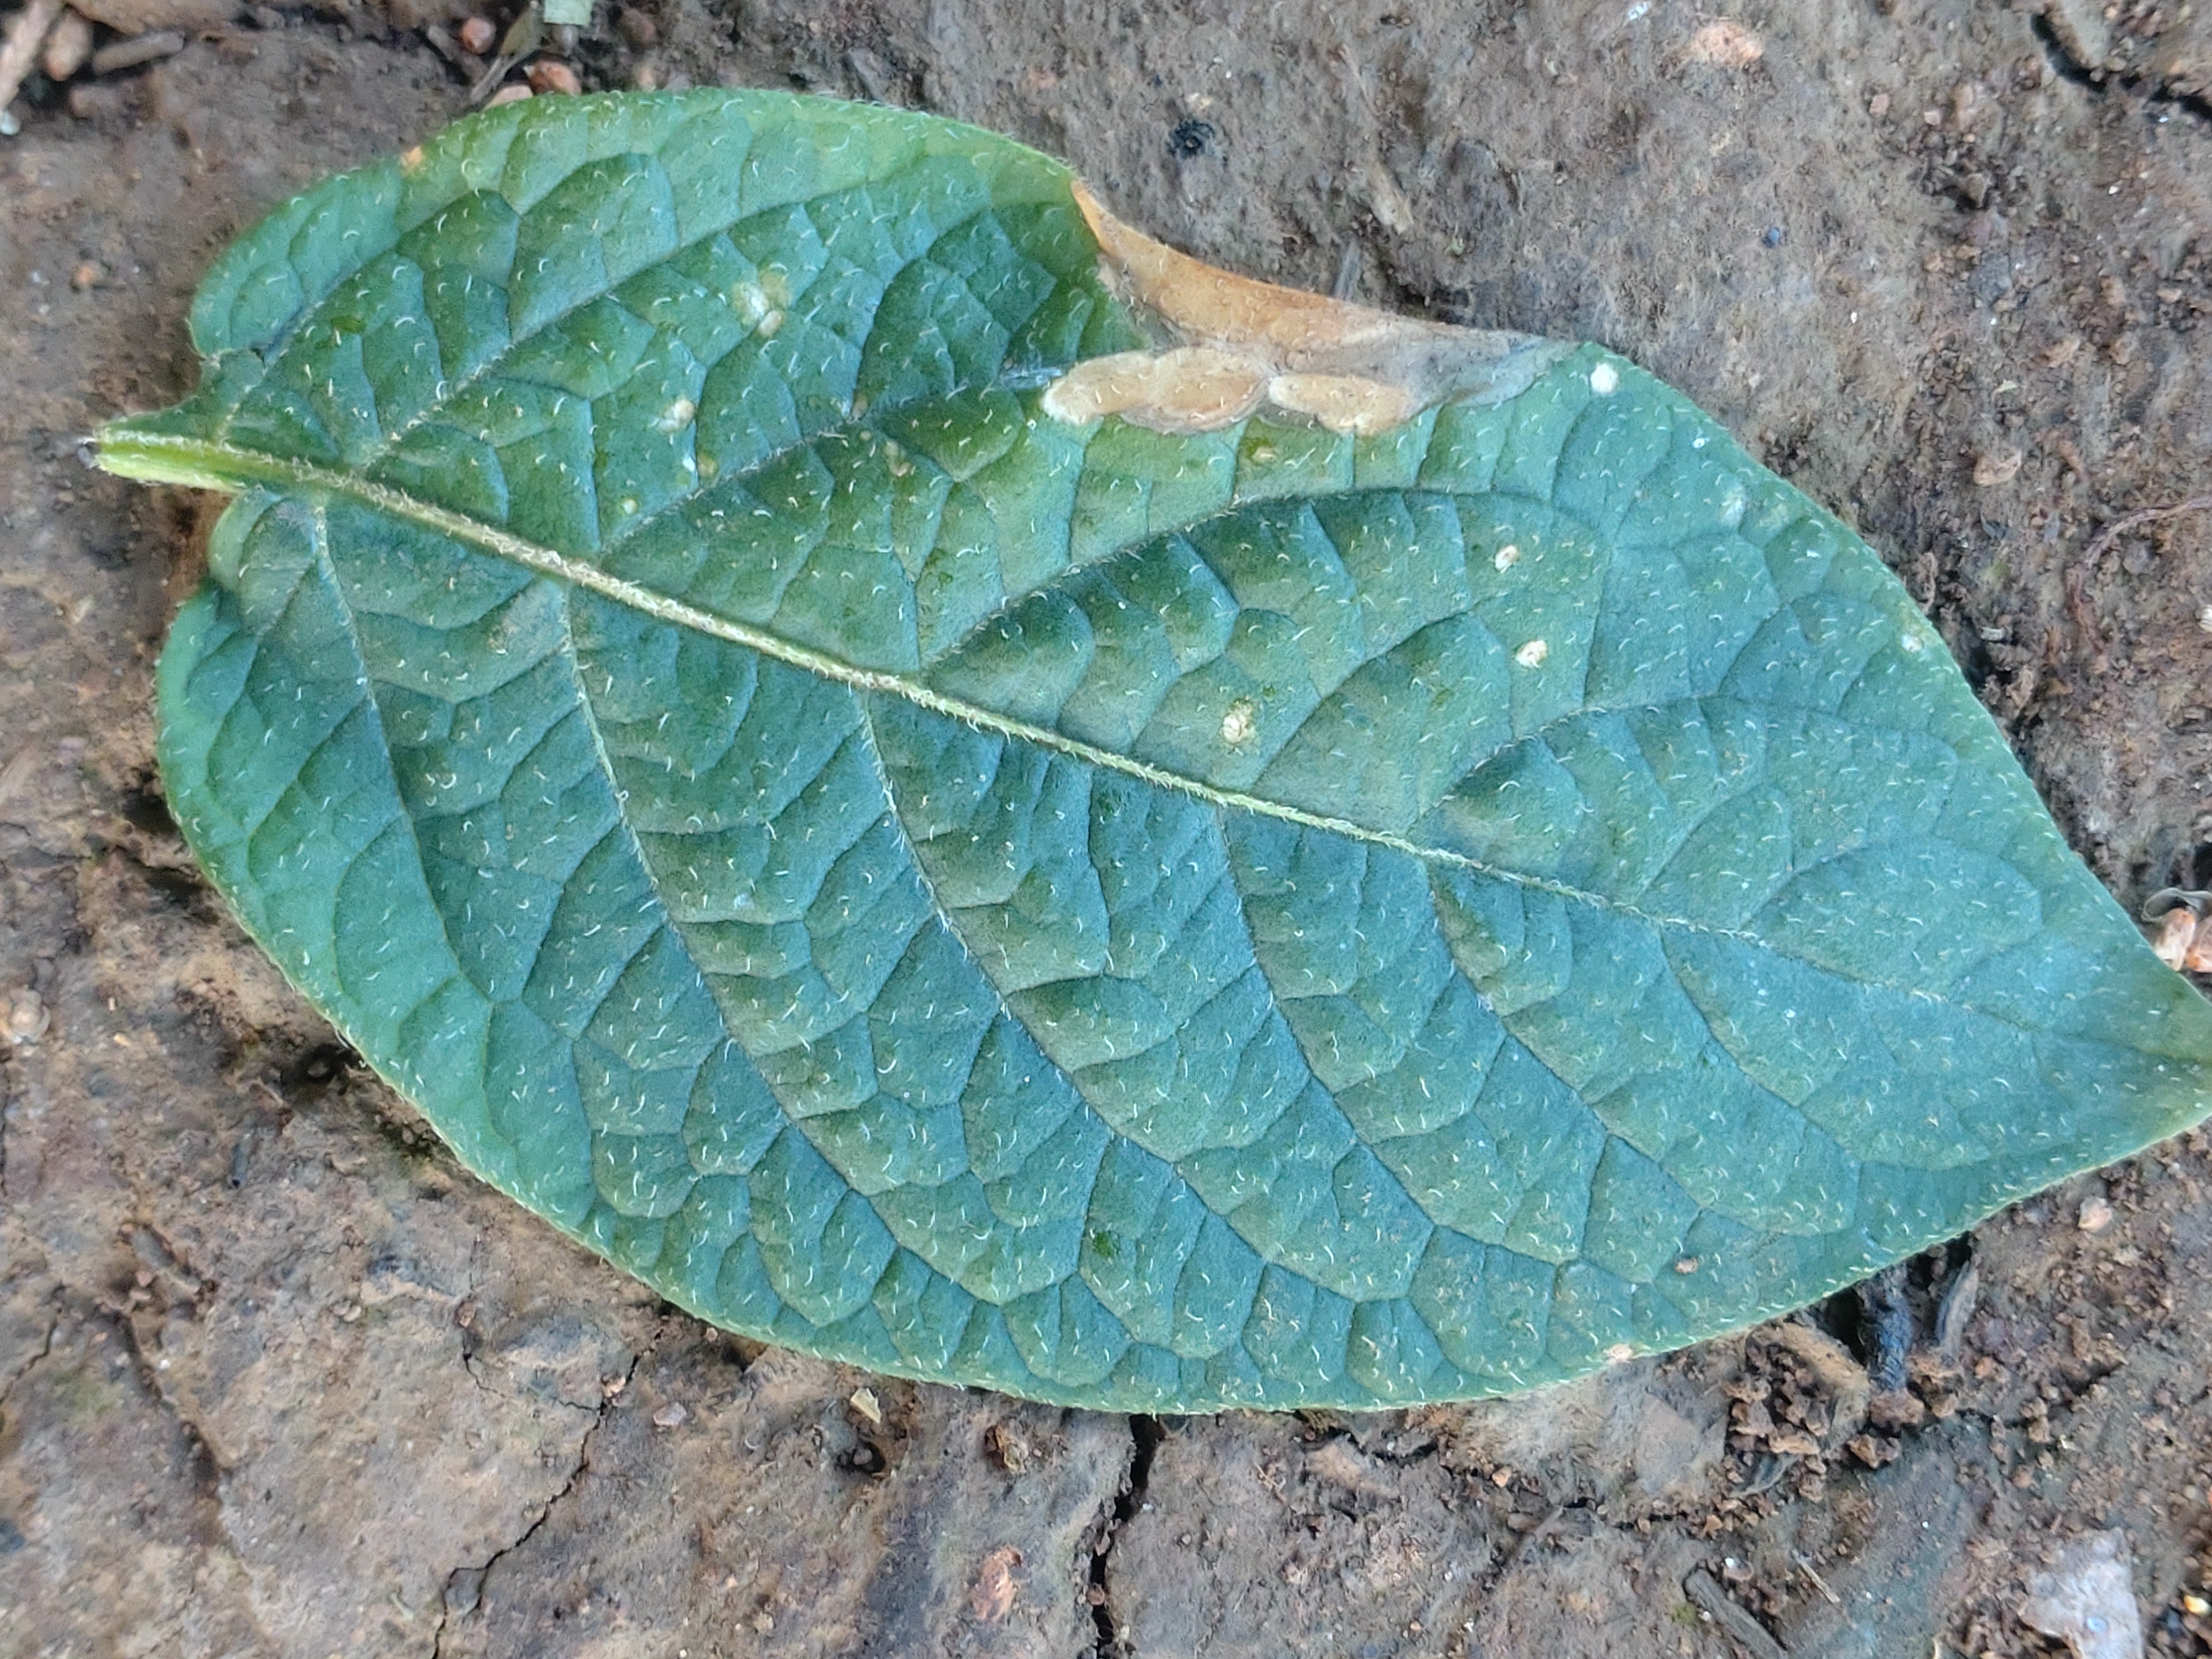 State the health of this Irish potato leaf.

early blight
